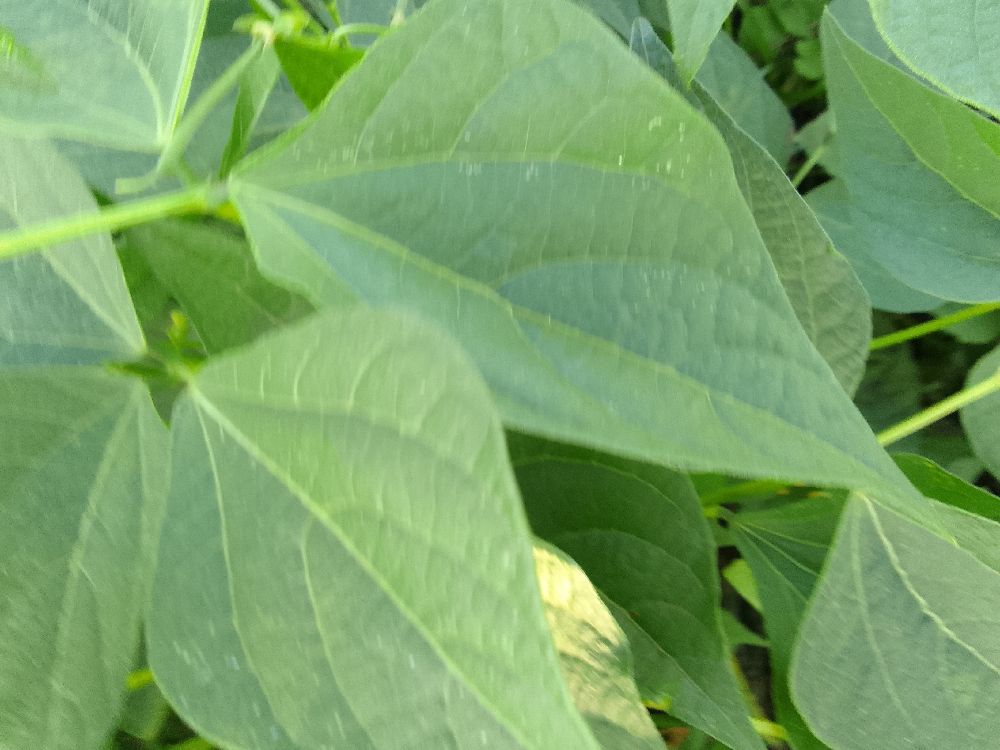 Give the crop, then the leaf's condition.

common bean, healthy
